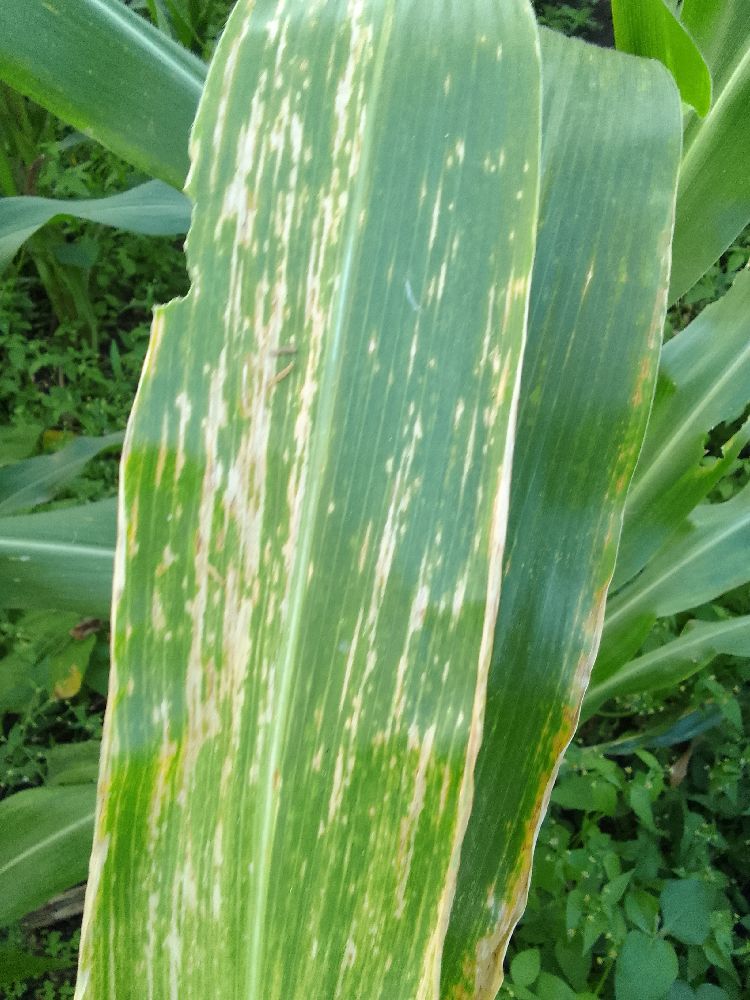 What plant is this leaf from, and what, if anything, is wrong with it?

maize, maize lethal necrosis
